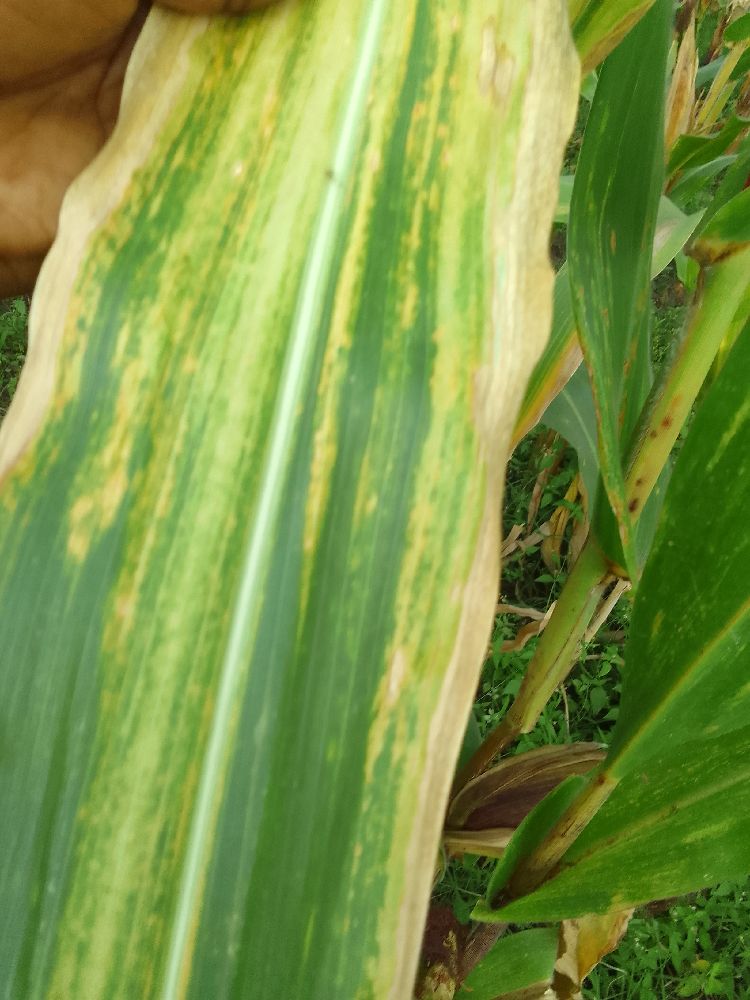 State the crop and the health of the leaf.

maize, maize lethal necrosis
